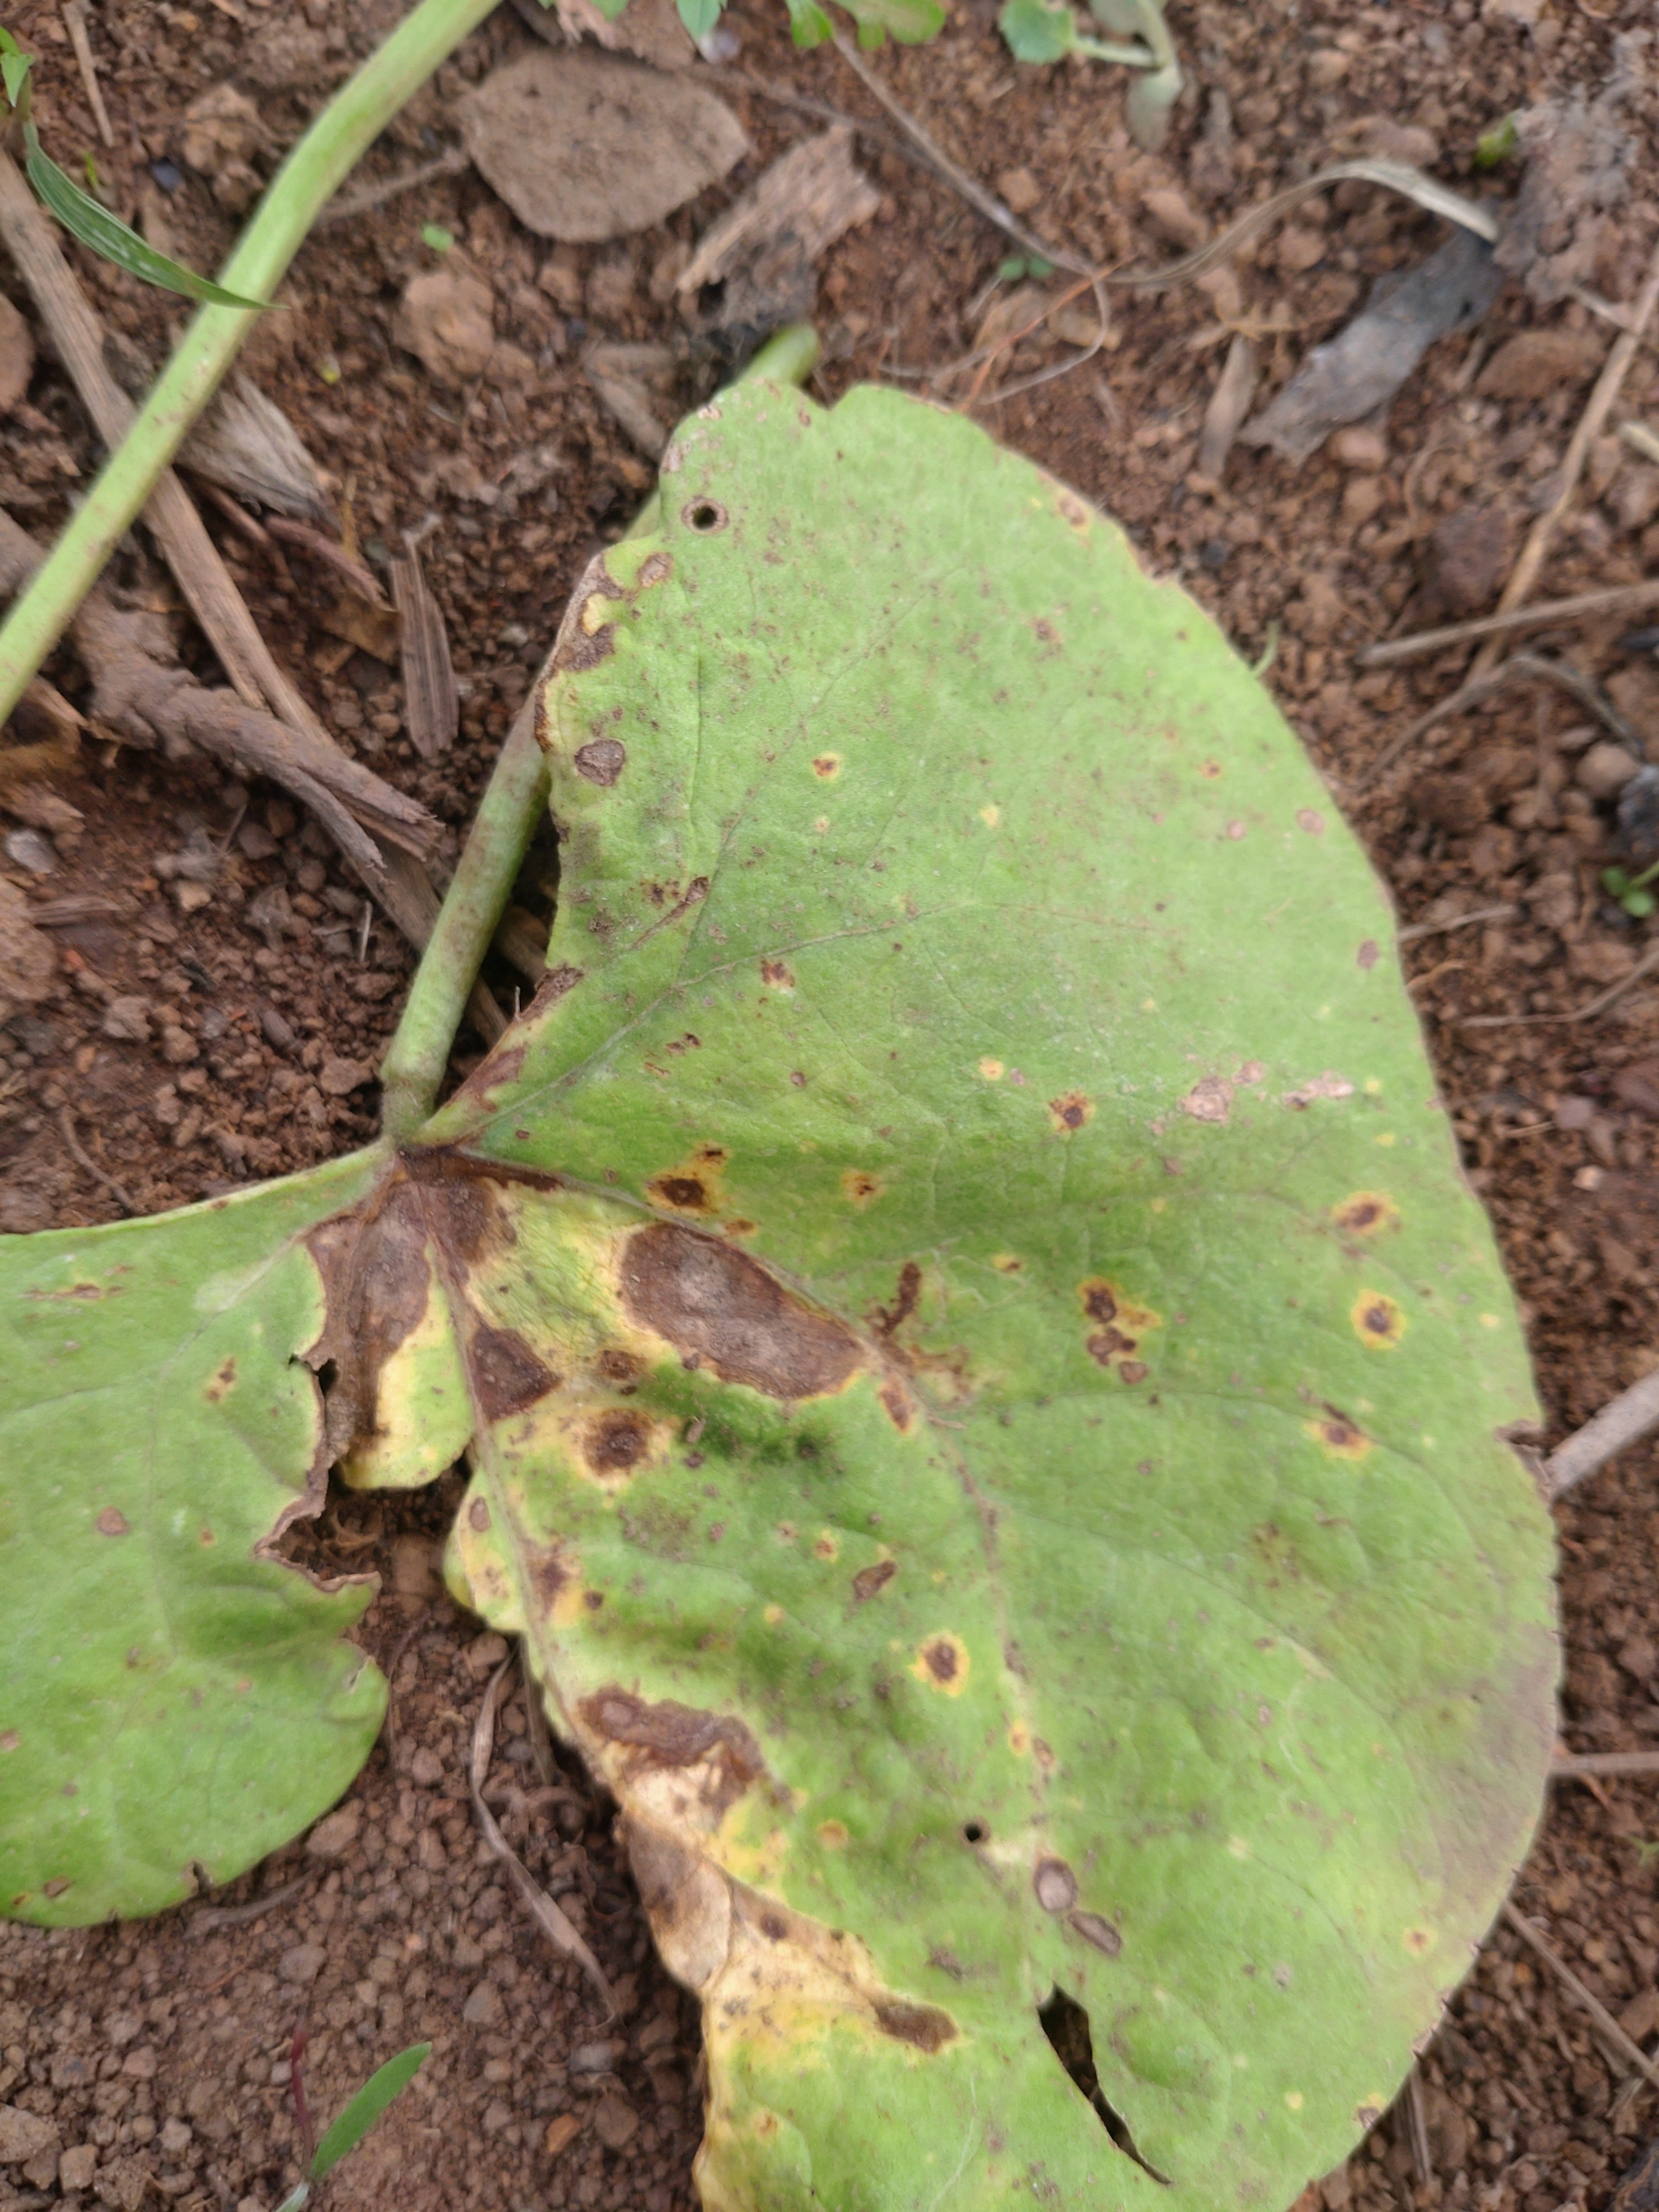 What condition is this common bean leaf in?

rust
